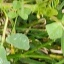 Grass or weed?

unstructured weed
